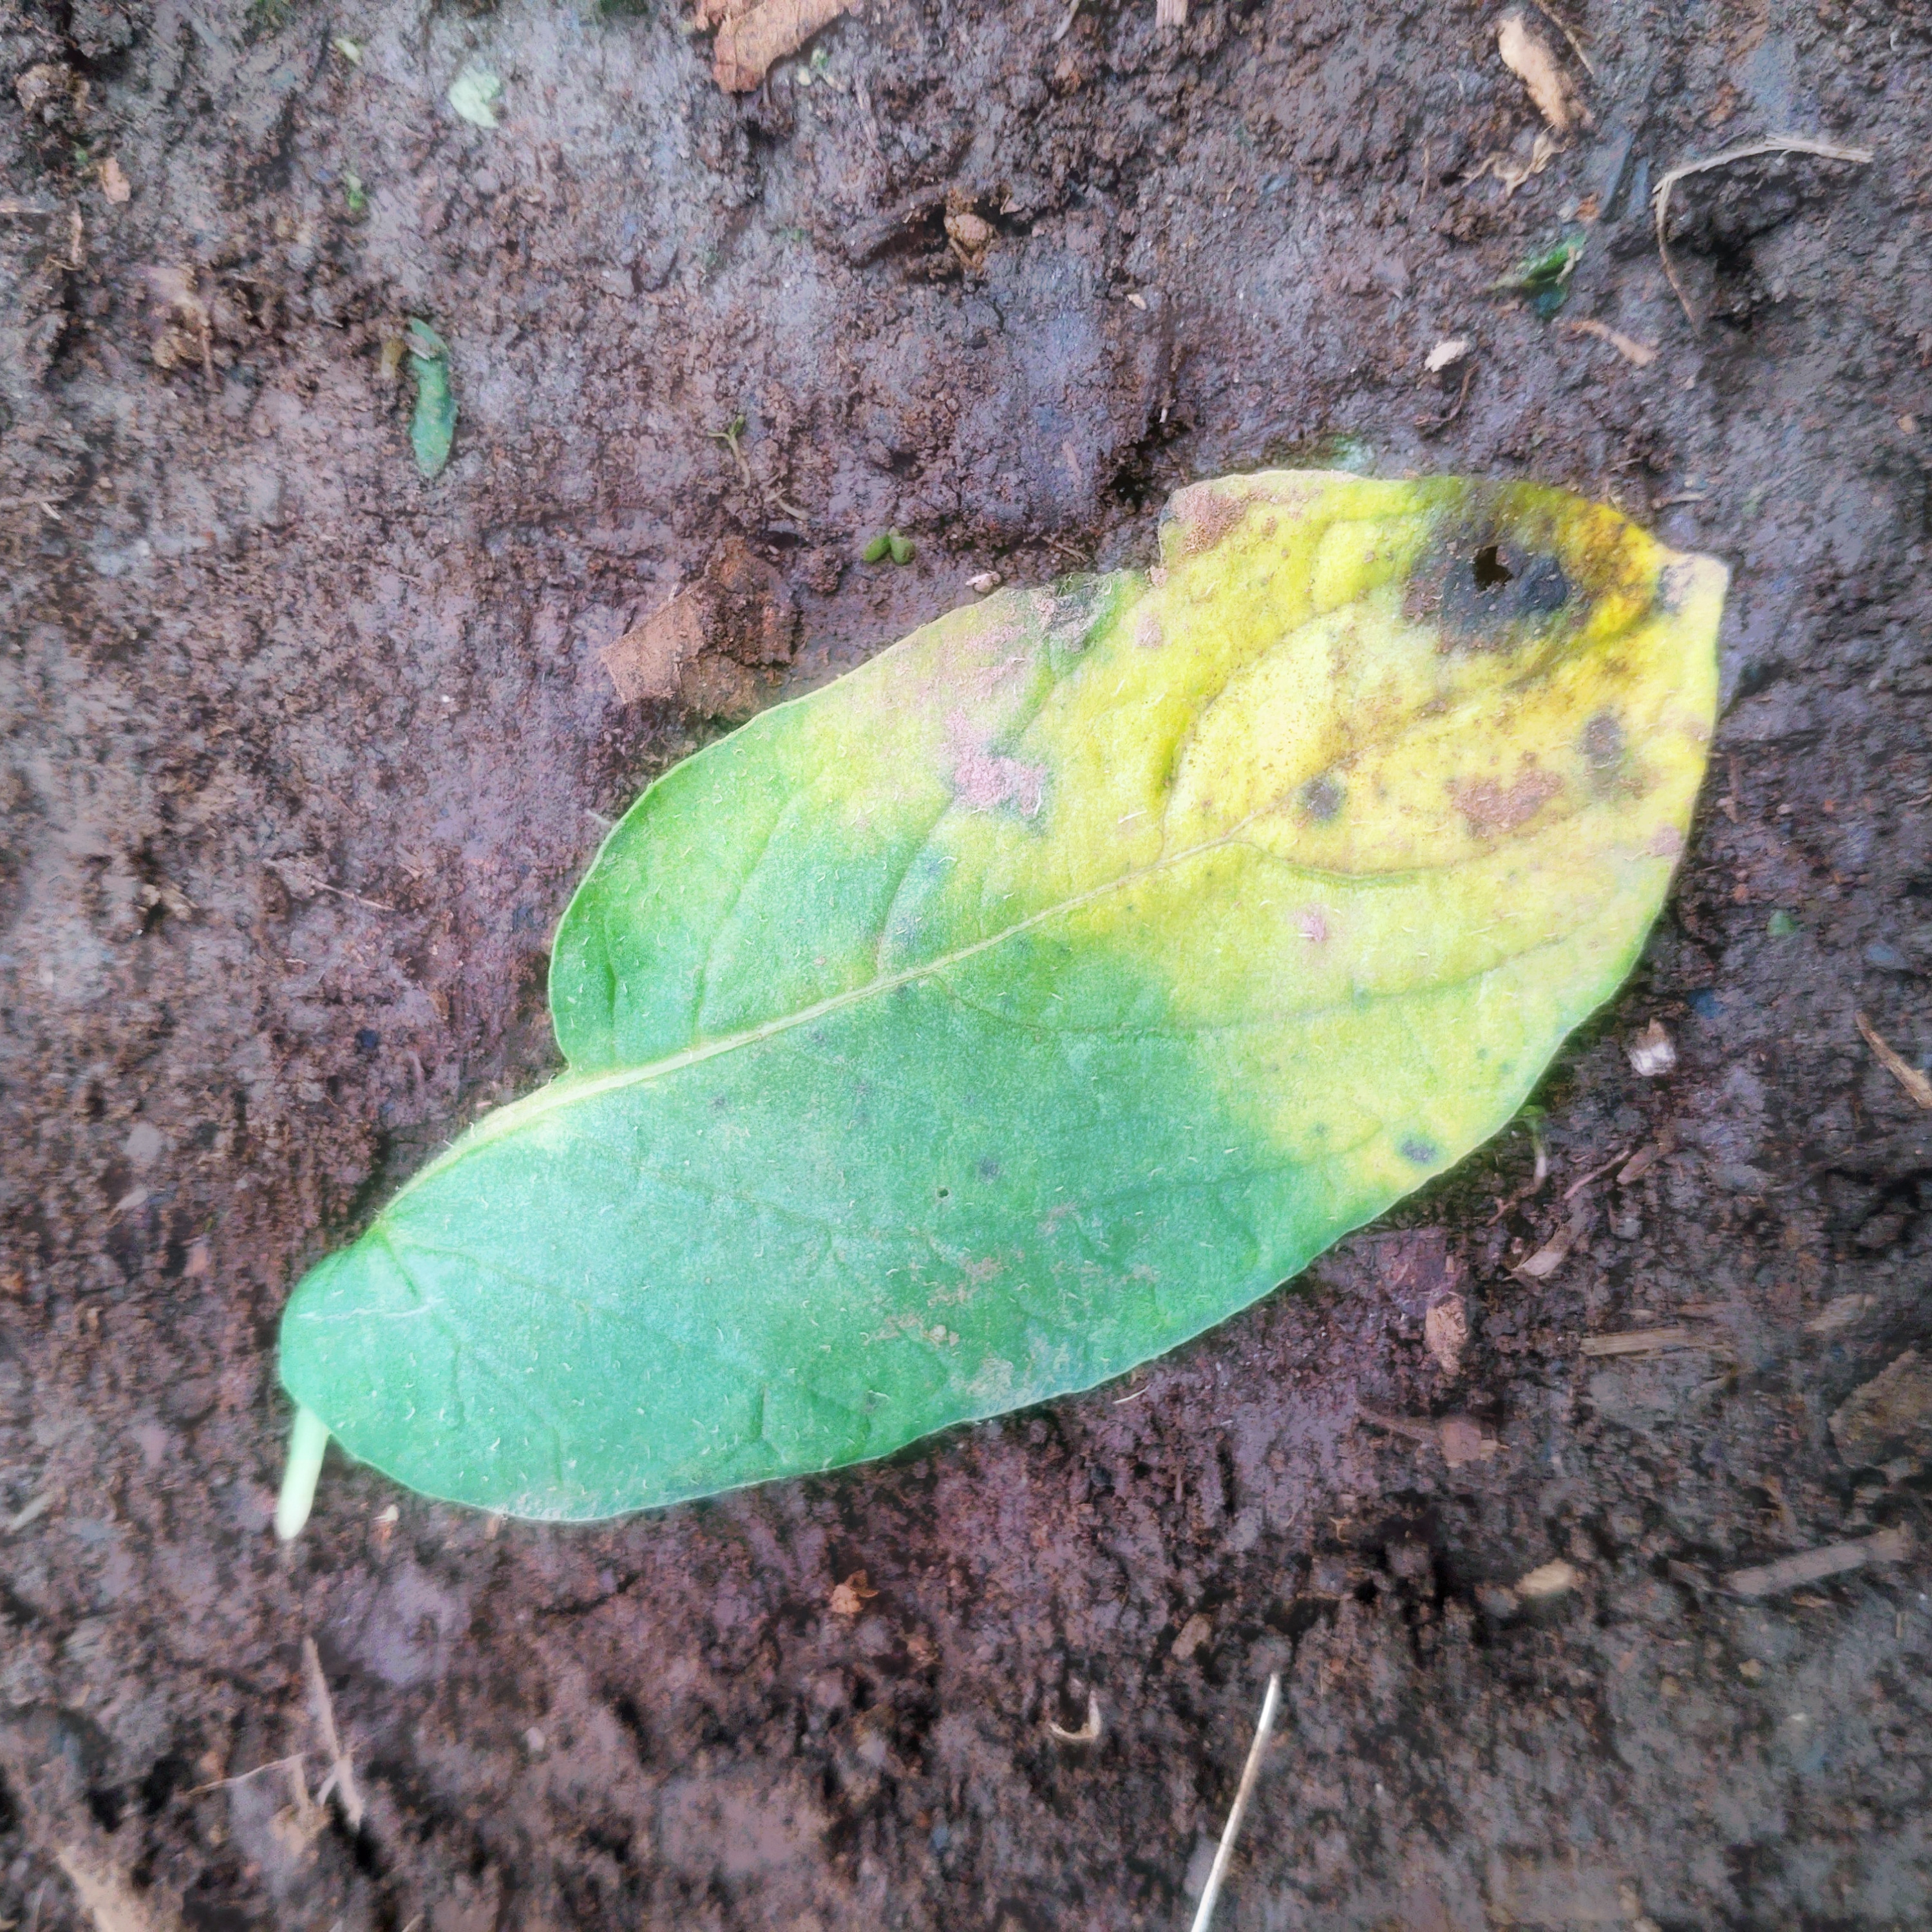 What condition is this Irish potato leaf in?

late blight
